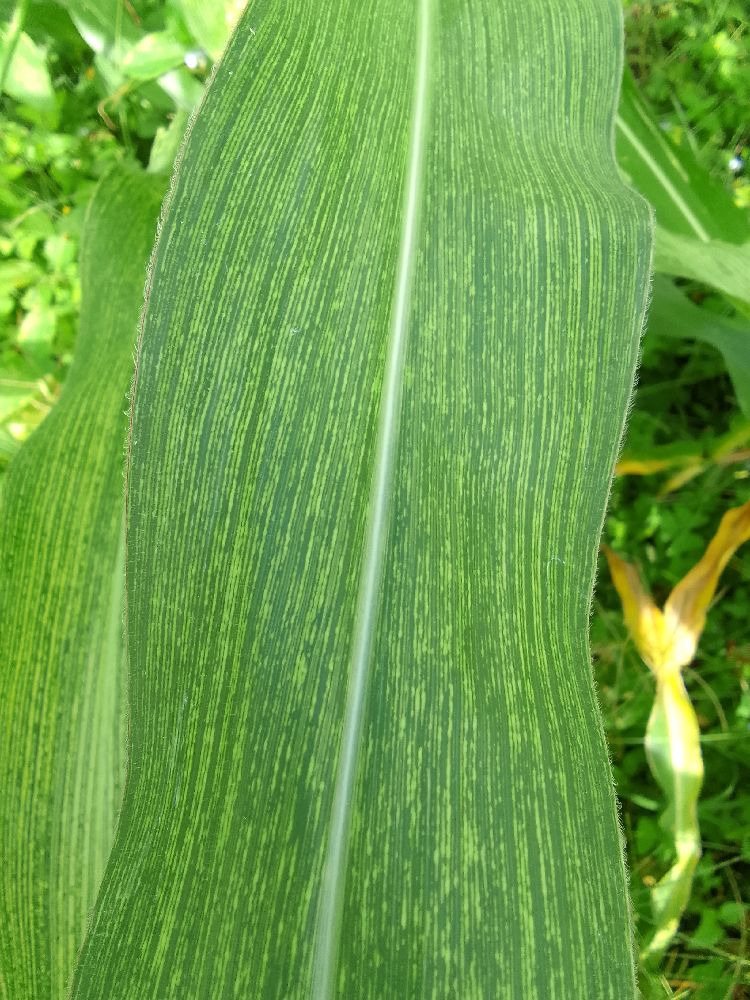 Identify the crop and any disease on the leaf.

maize, maize streak virus
